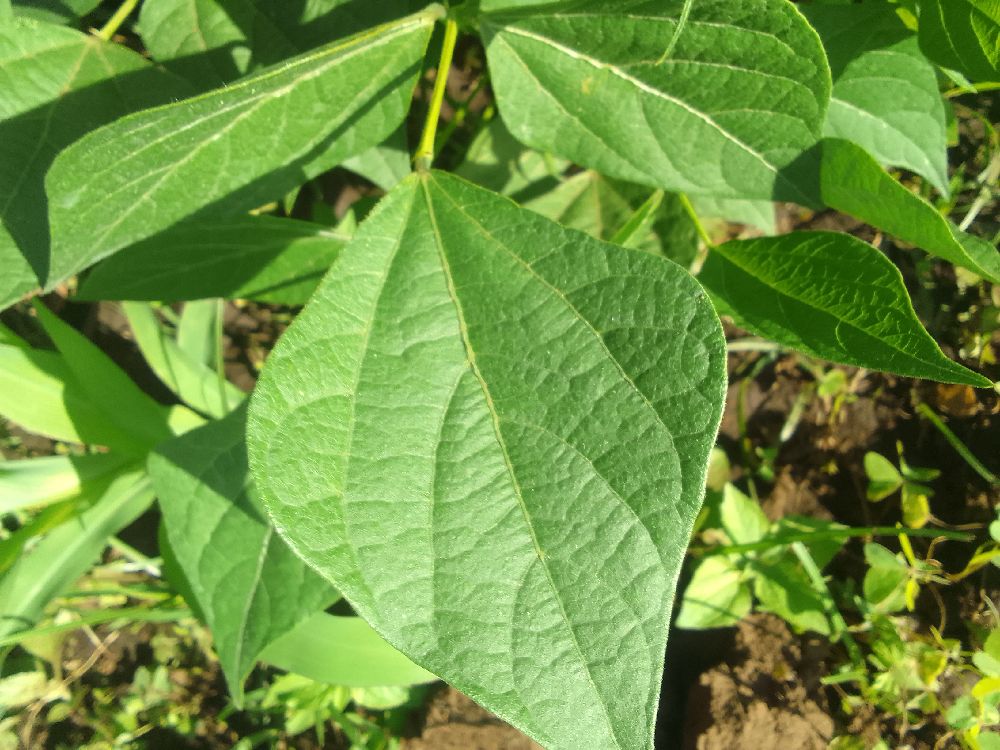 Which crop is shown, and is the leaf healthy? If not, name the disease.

common bean, healthy
